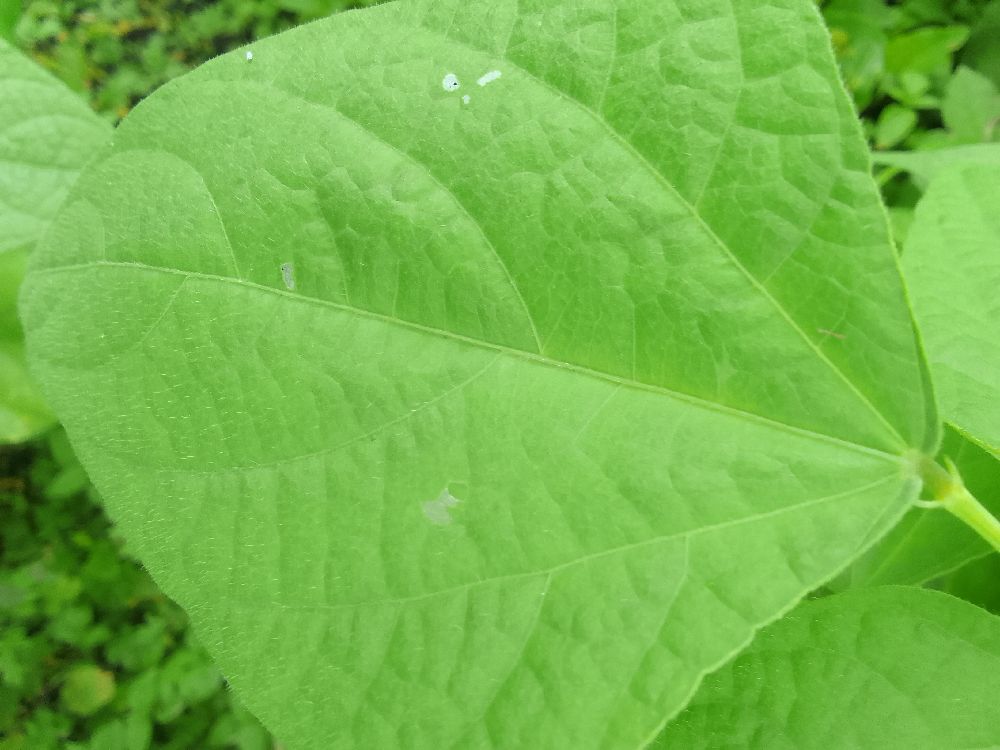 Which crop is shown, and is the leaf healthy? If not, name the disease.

common bean, healthy
